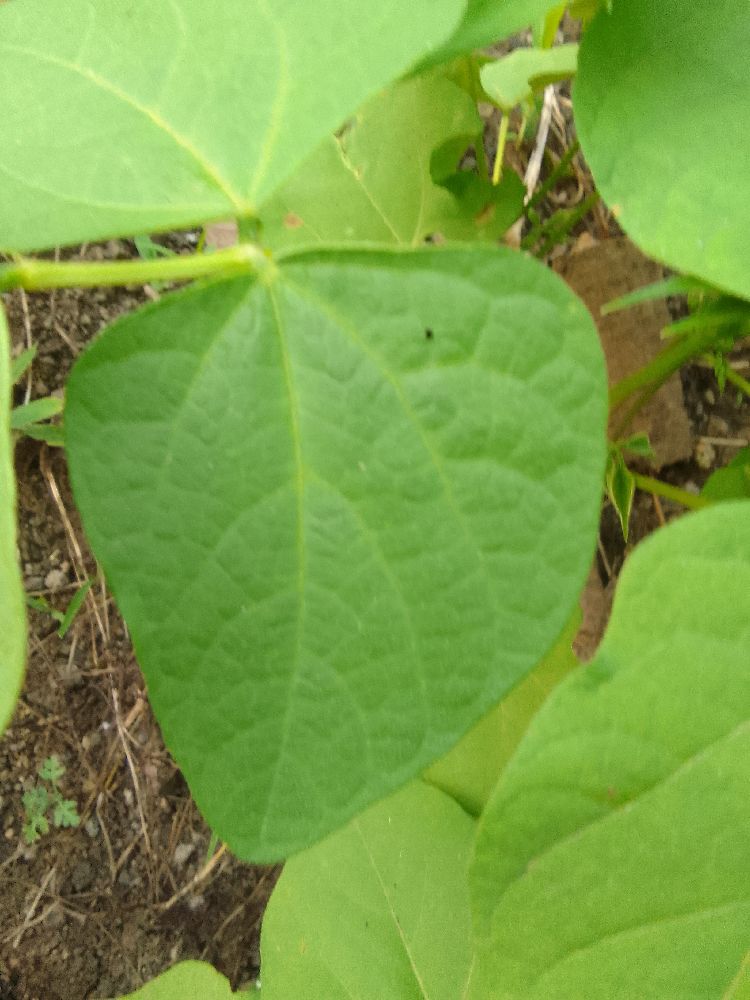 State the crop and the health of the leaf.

common bean, healthy
